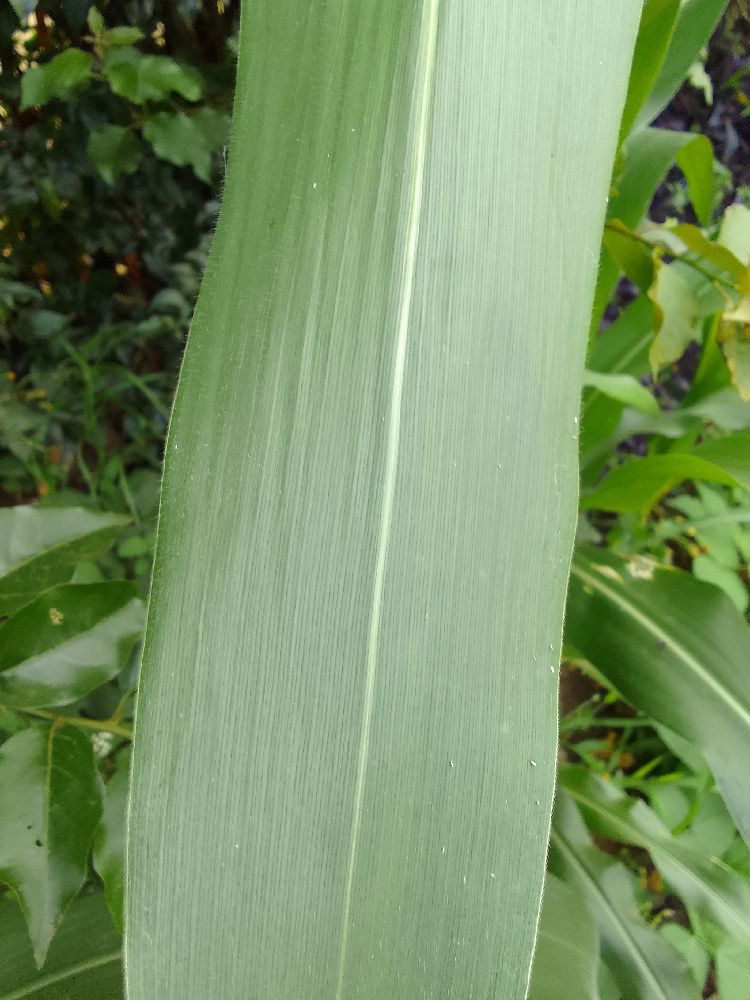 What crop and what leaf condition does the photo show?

maize, healthy
